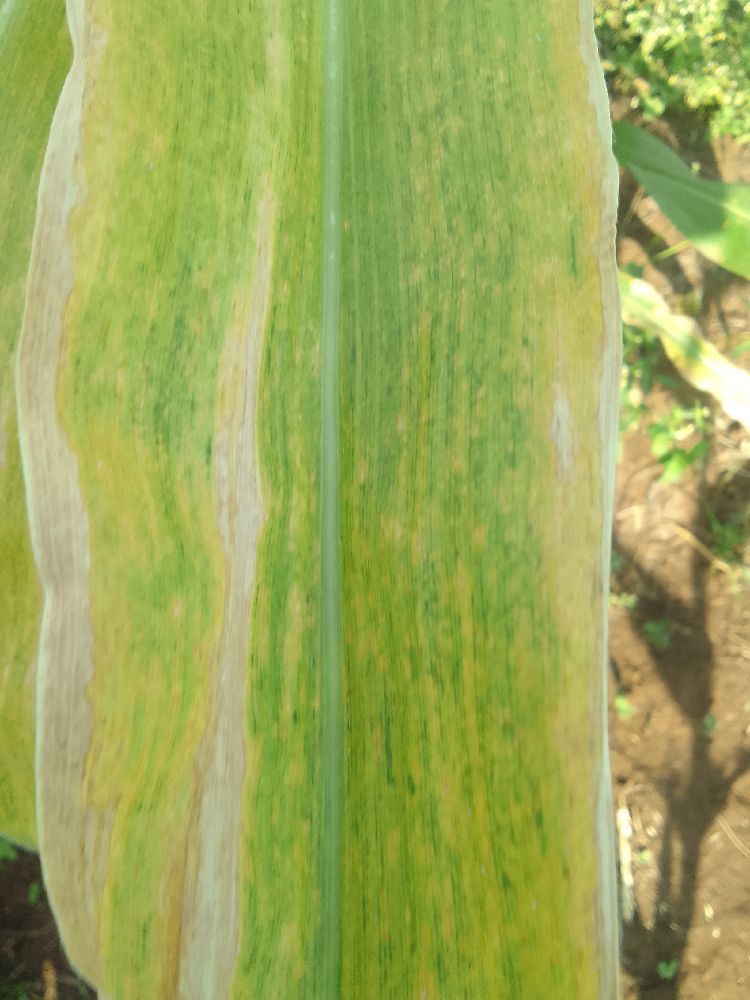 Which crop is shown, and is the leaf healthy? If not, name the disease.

maize, maize lethal necrosis
